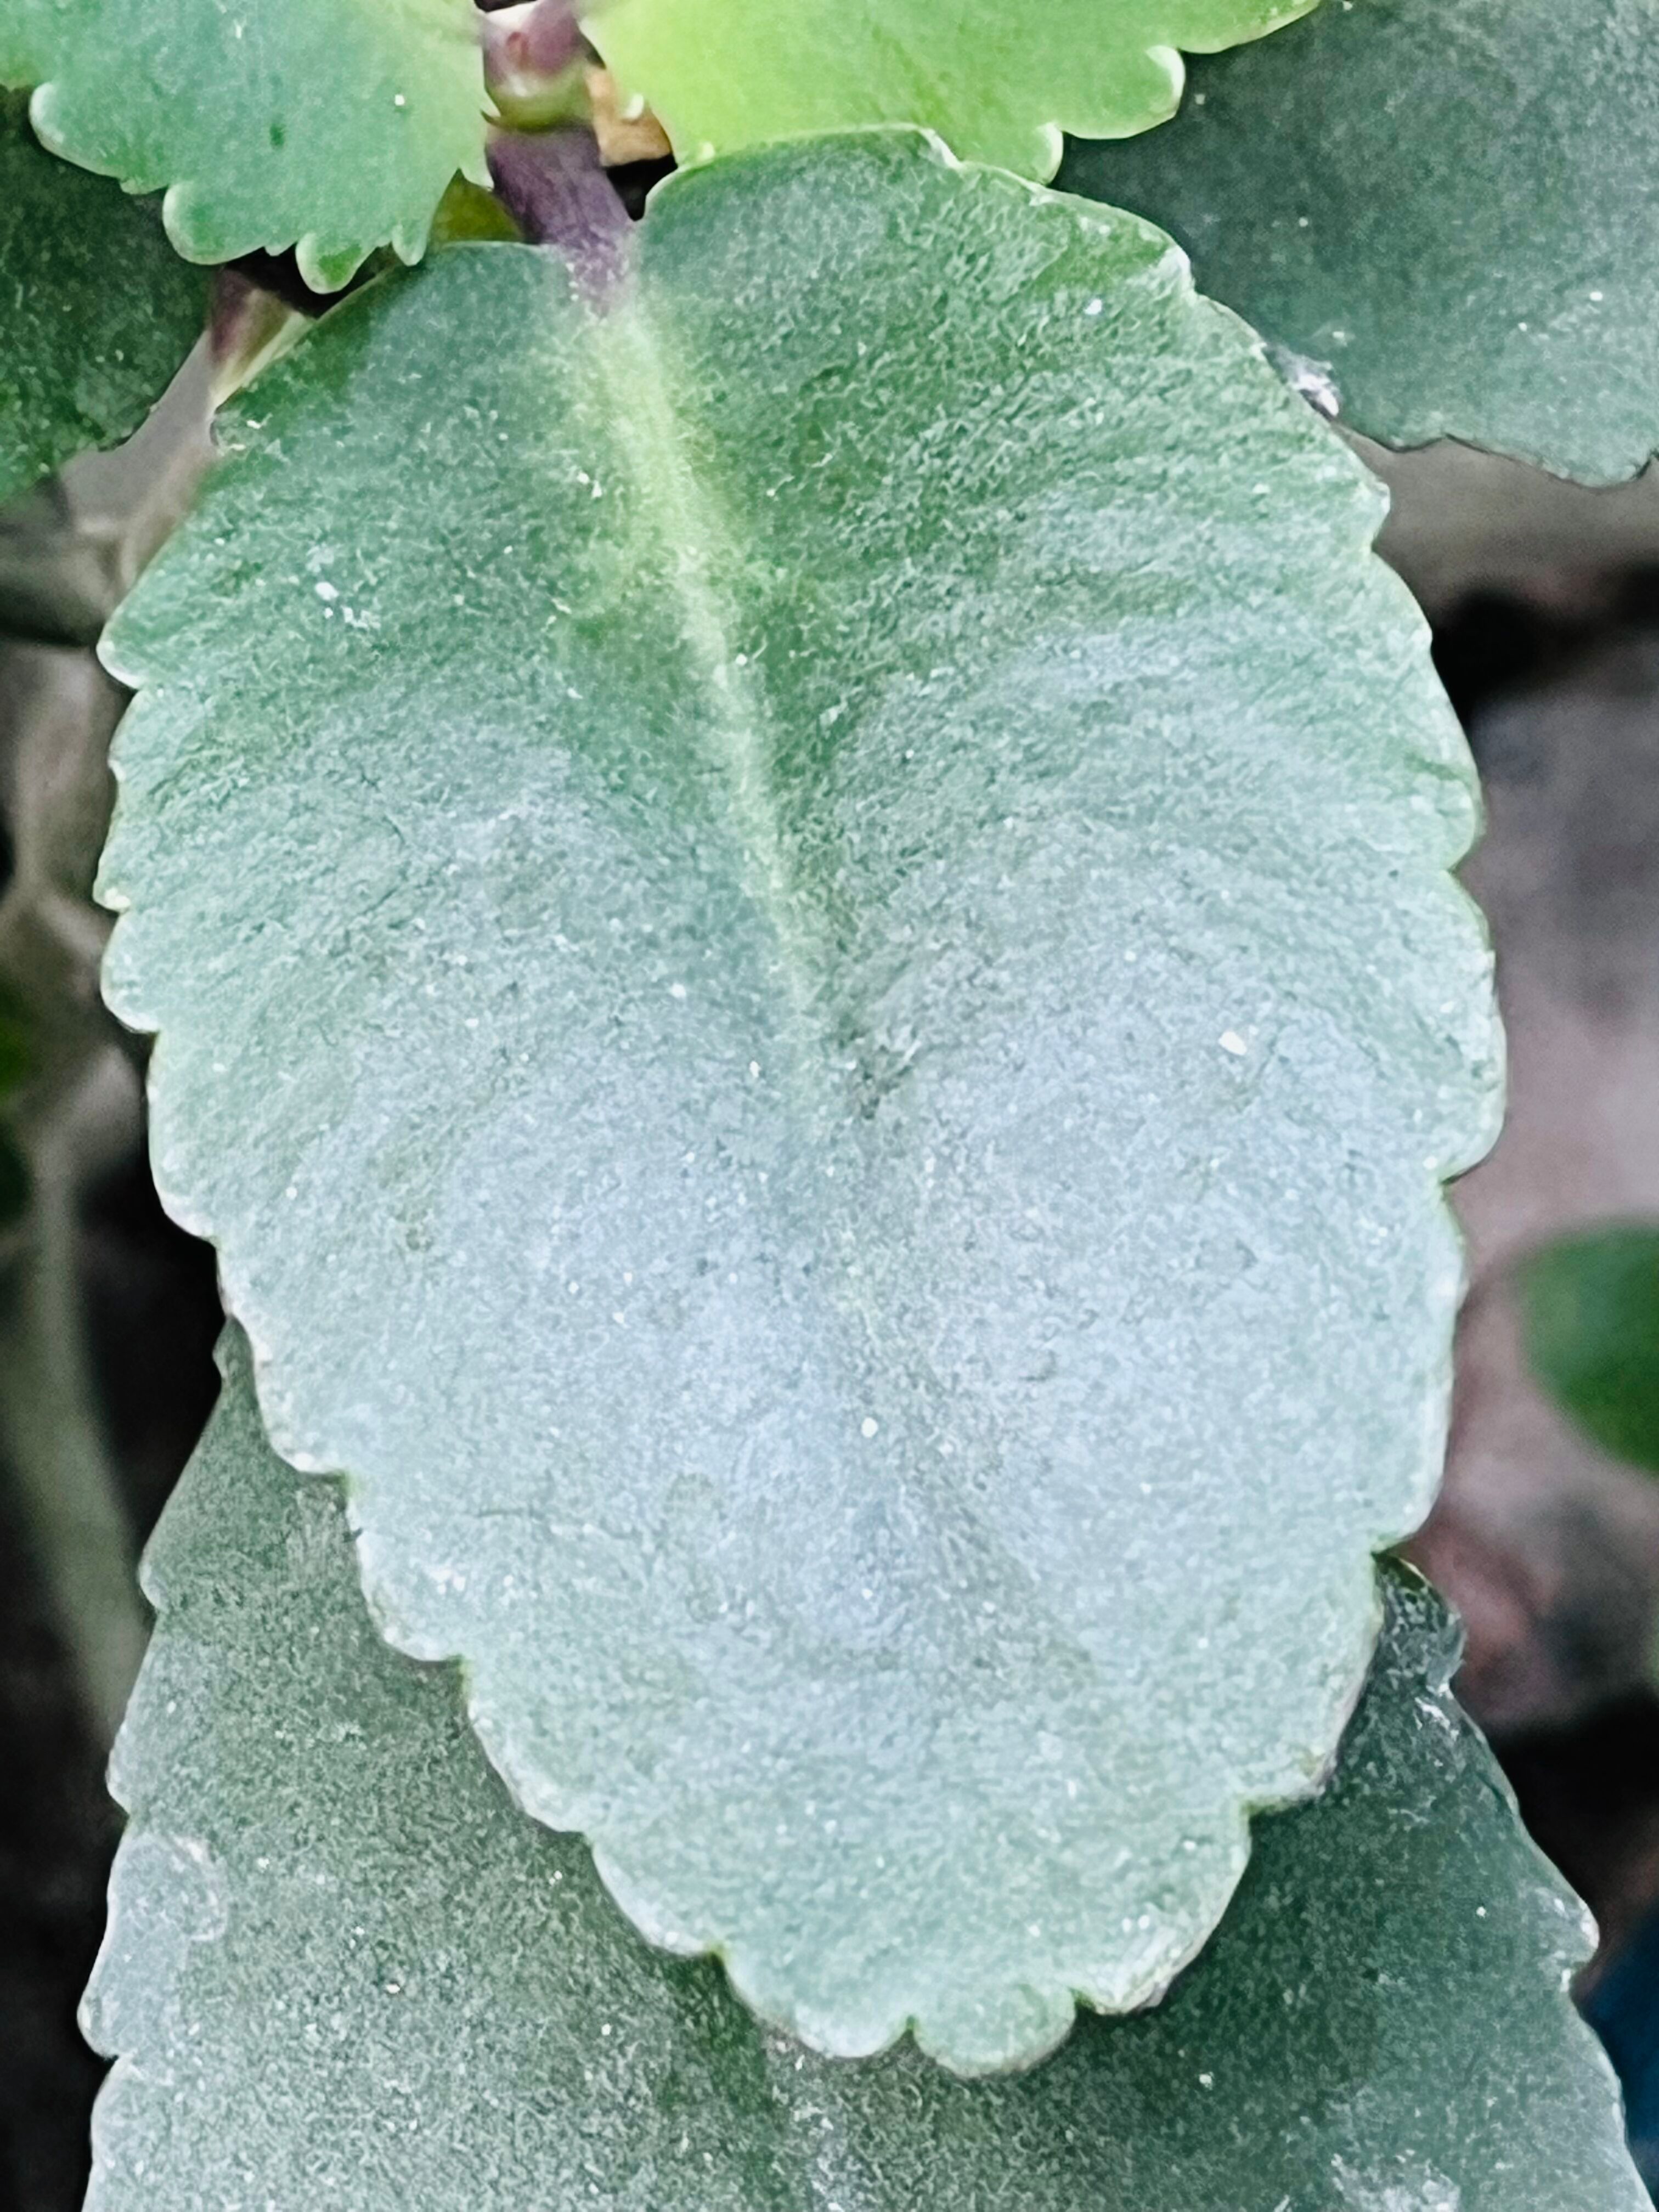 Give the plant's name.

pathorkuci
